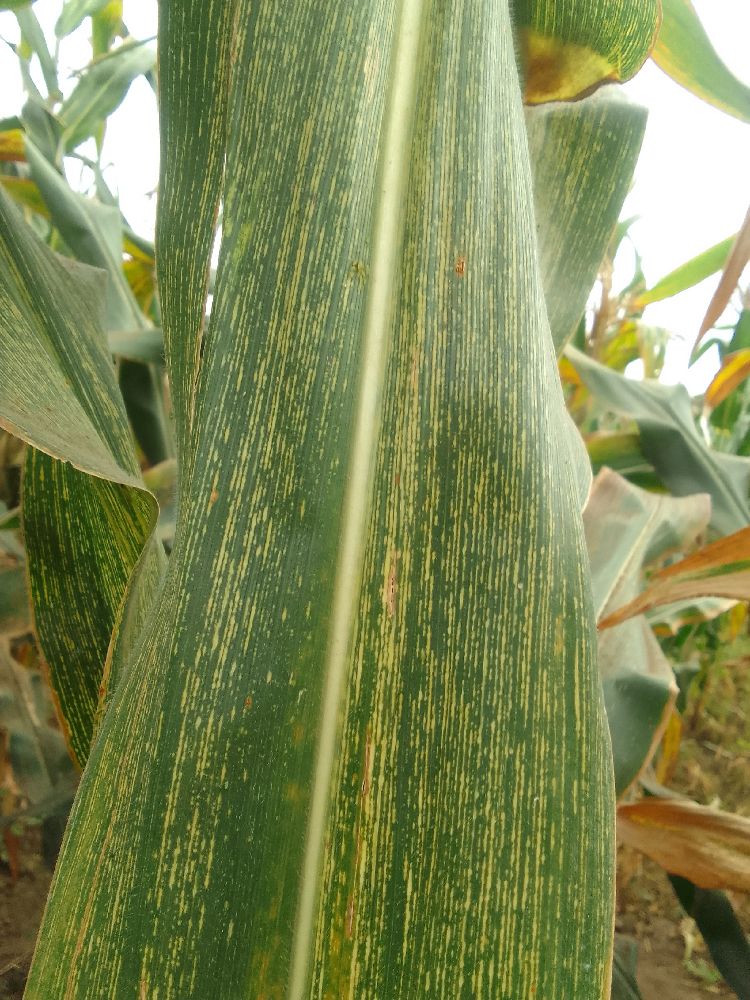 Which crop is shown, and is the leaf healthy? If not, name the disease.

maize, maize streak virus
